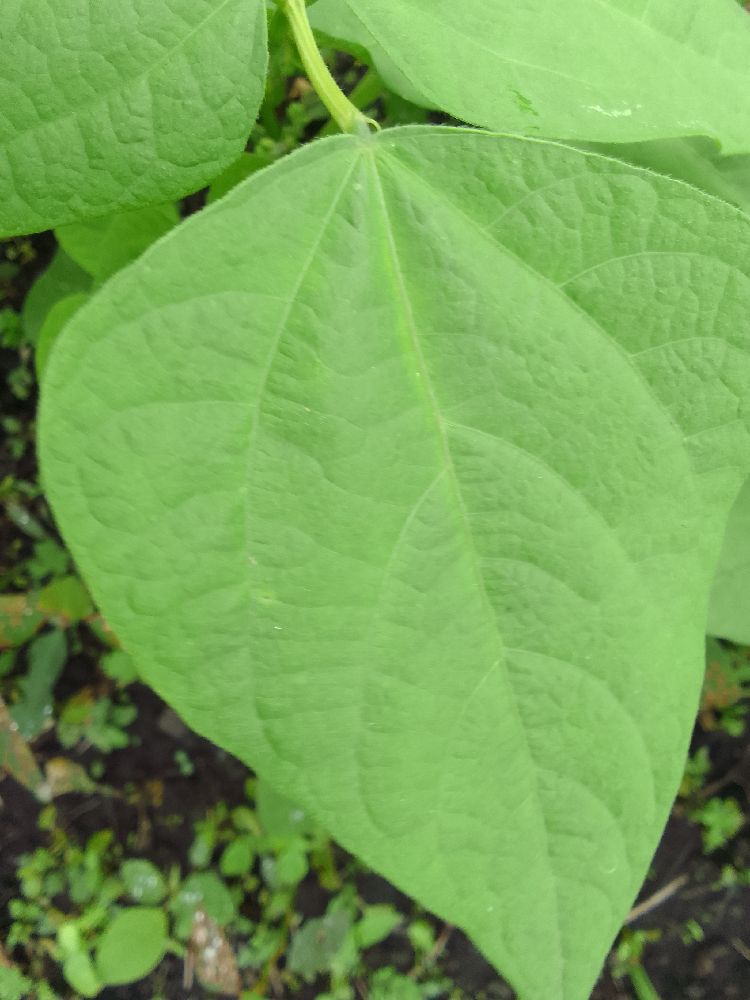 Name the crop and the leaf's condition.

common bean, healthy
